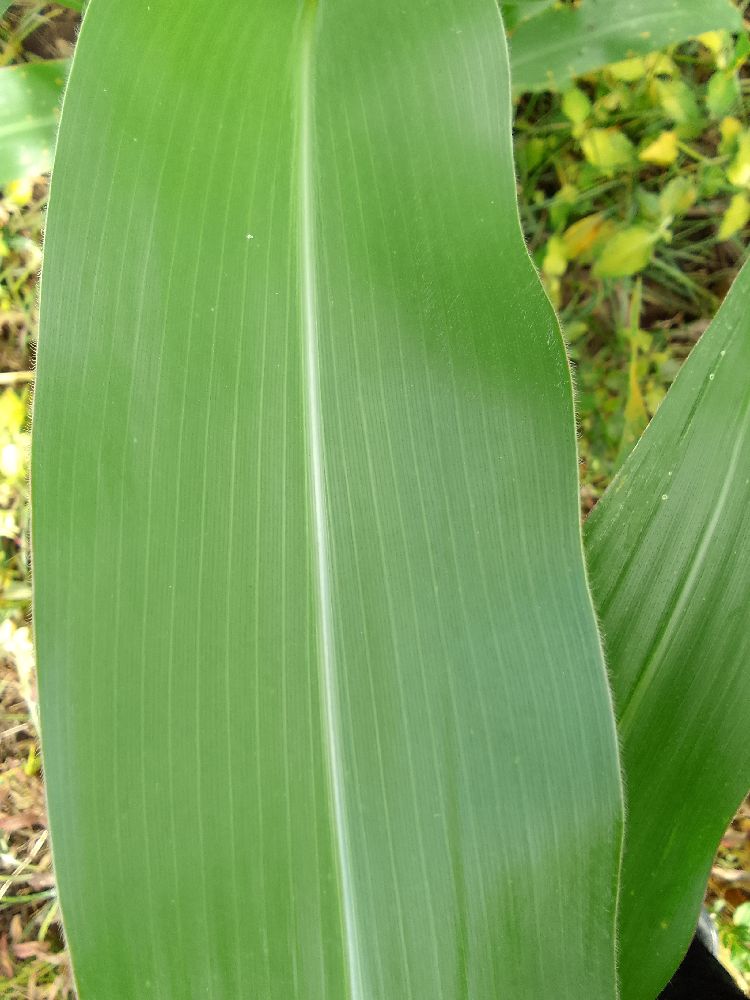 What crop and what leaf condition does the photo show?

maize, healthy
